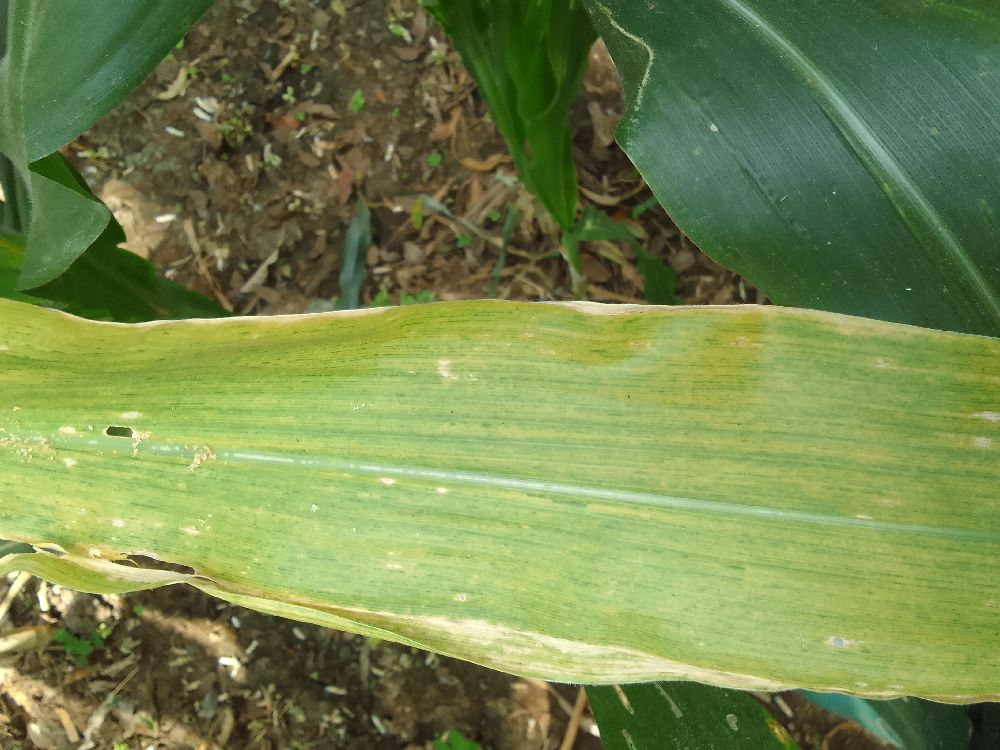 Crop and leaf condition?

maize, maize lethal necrosis
